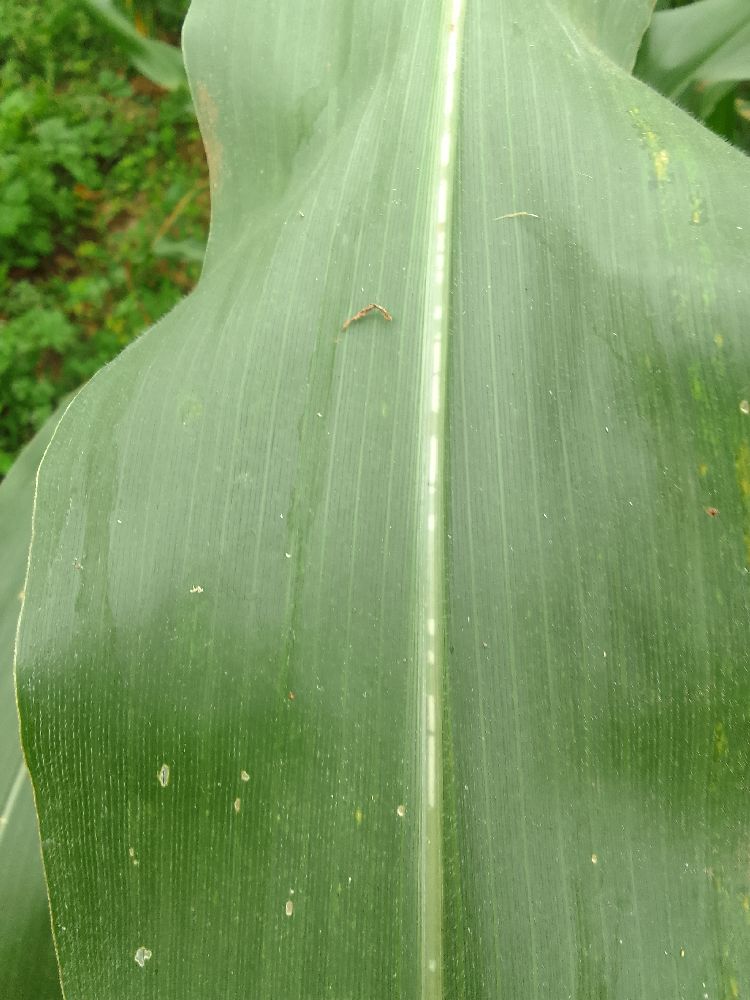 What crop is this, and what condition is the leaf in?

maize, healthy
